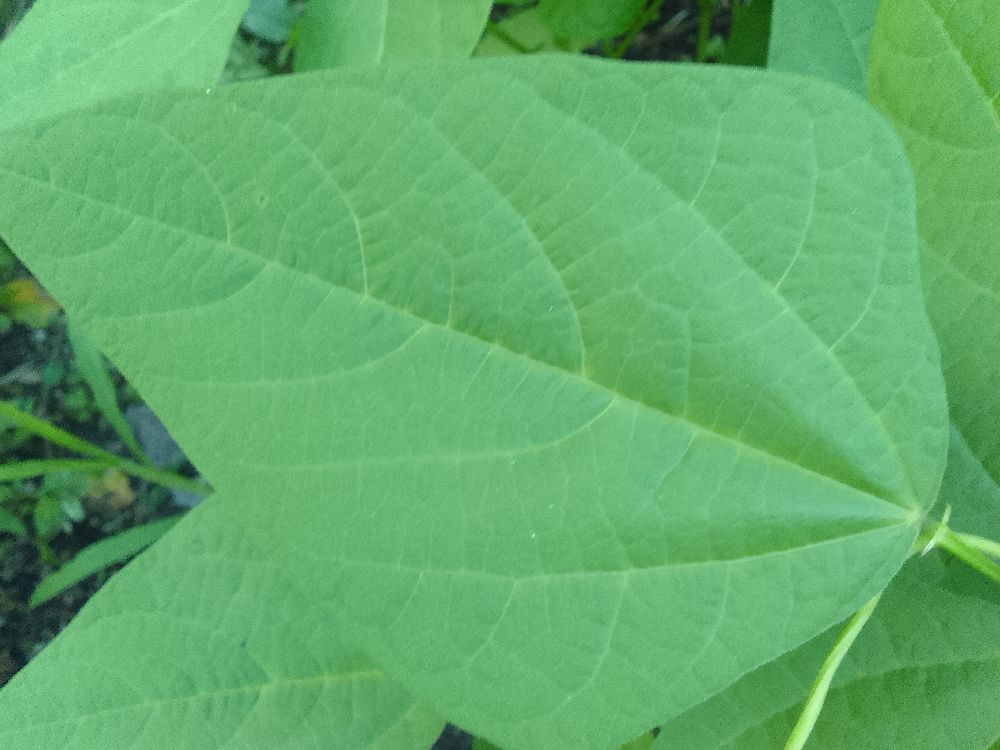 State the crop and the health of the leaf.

common bean, healthy
